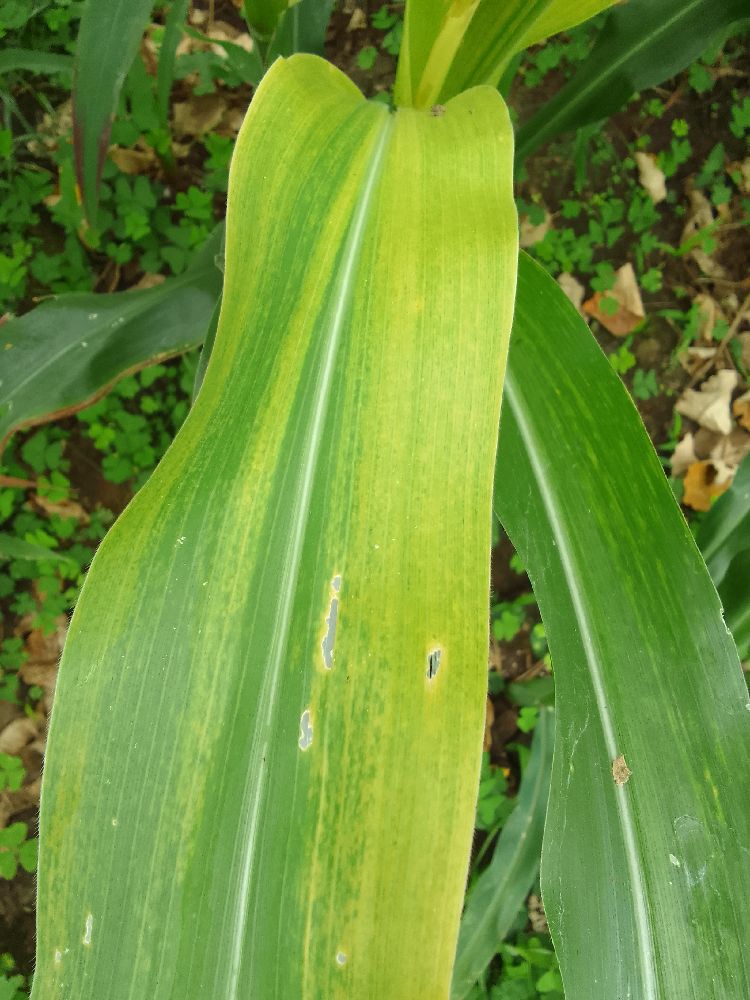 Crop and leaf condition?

maize, maize lethal necrosis
